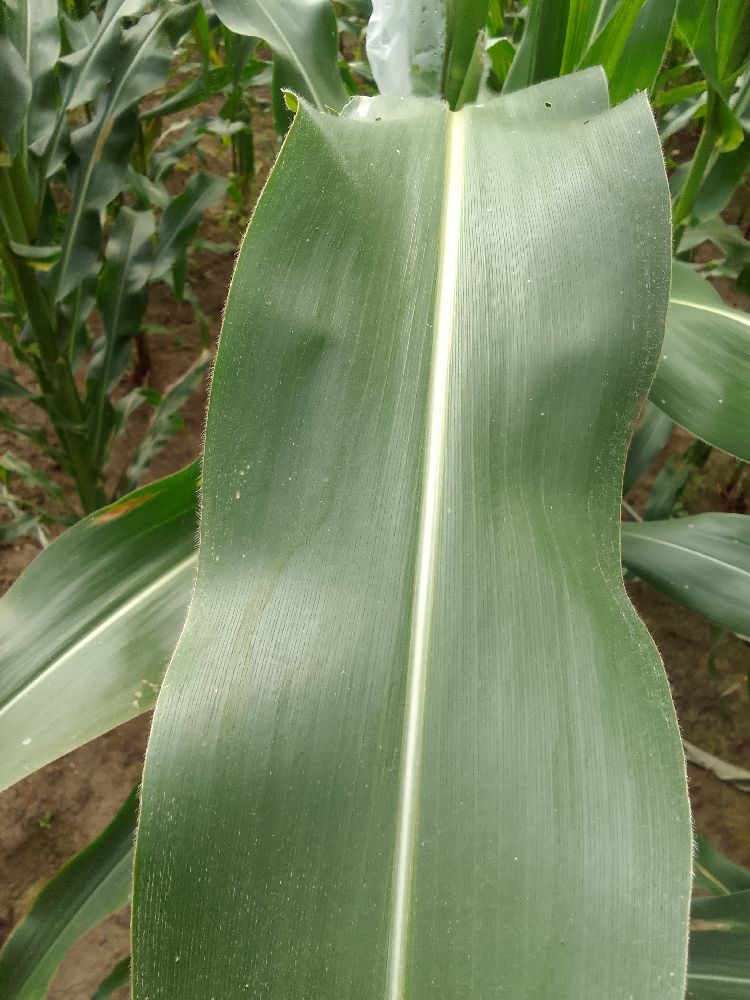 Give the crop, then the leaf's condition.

maize, healthy
